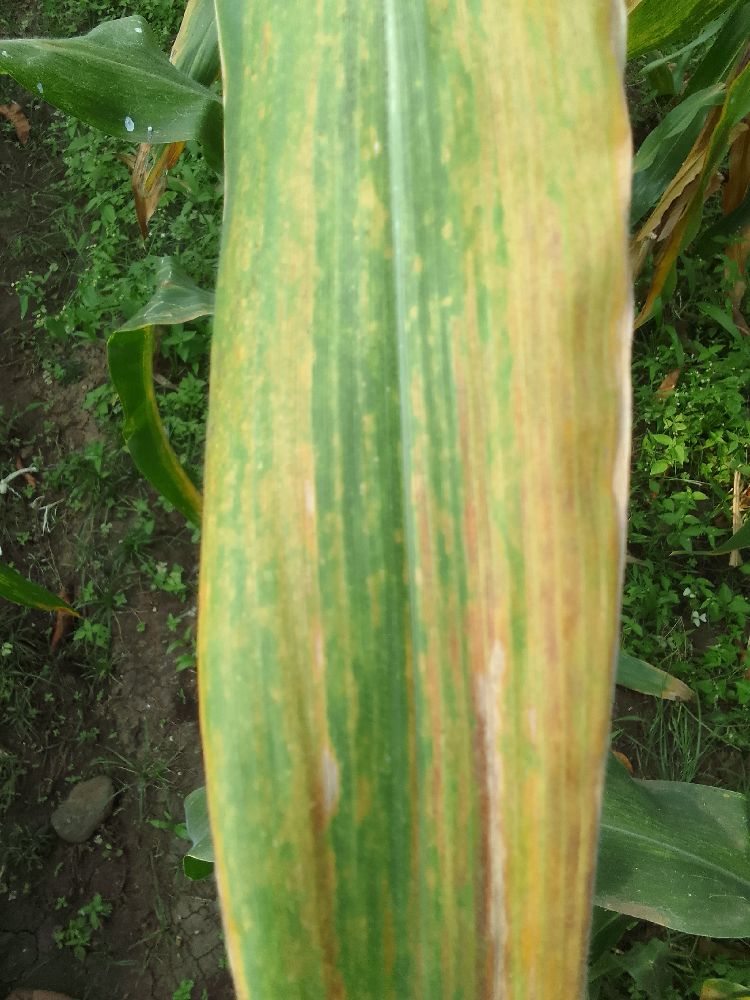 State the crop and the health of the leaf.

maize, maize lethal necrosis
